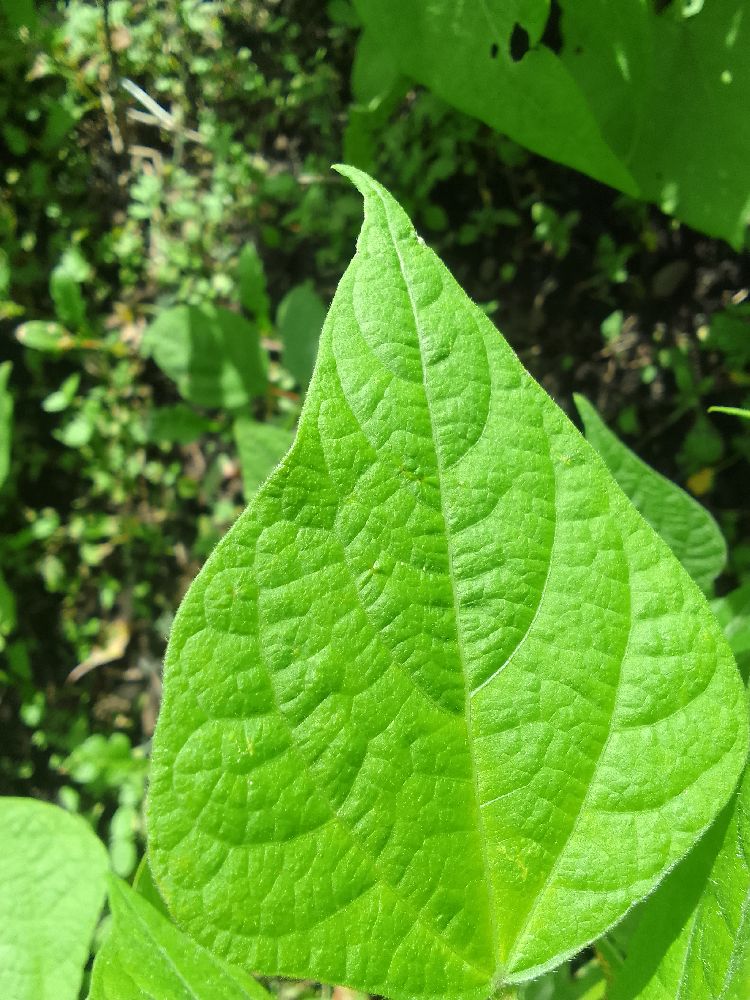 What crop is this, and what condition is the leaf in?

common bean, healthy
